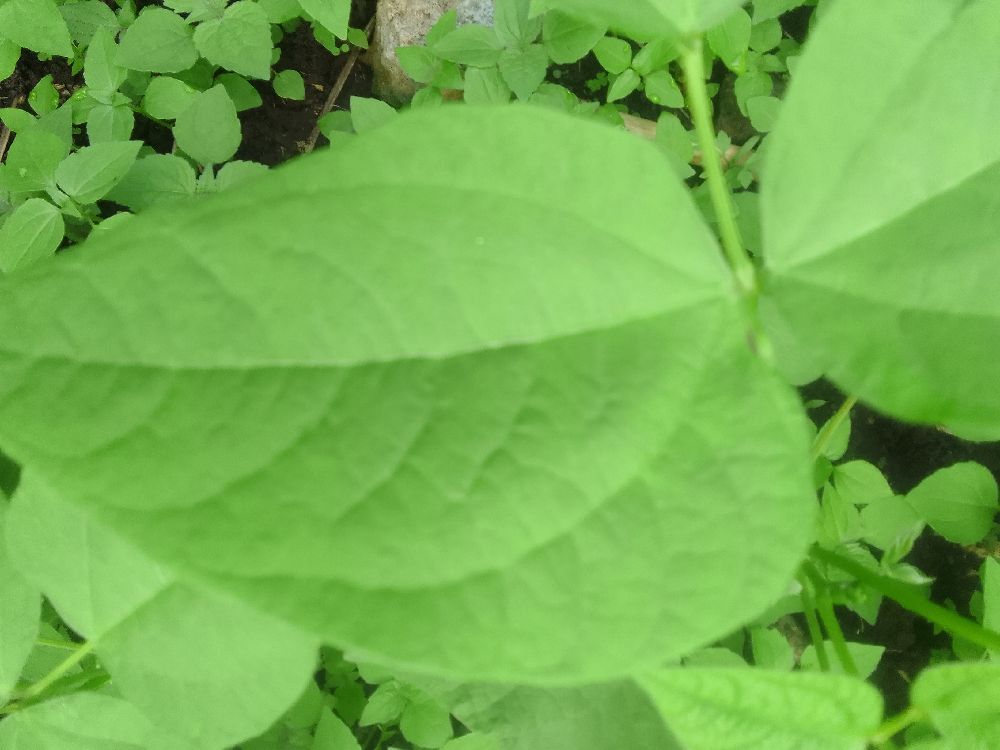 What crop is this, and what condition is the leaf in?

common bean, healthy
